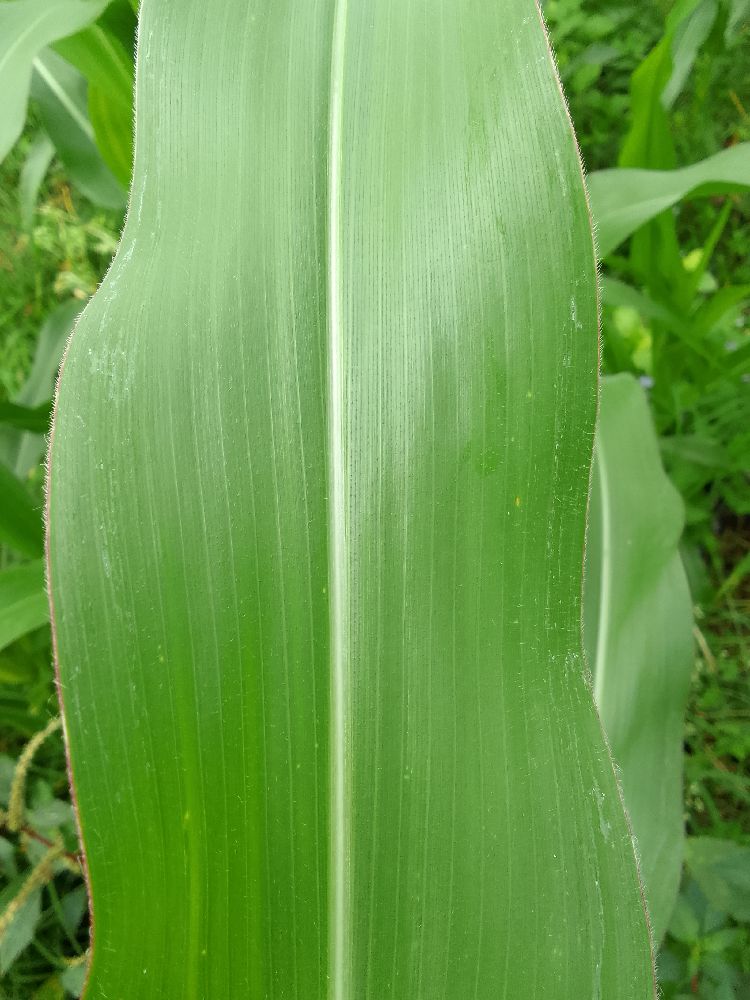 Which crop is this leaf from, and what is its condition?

maize, healthy
